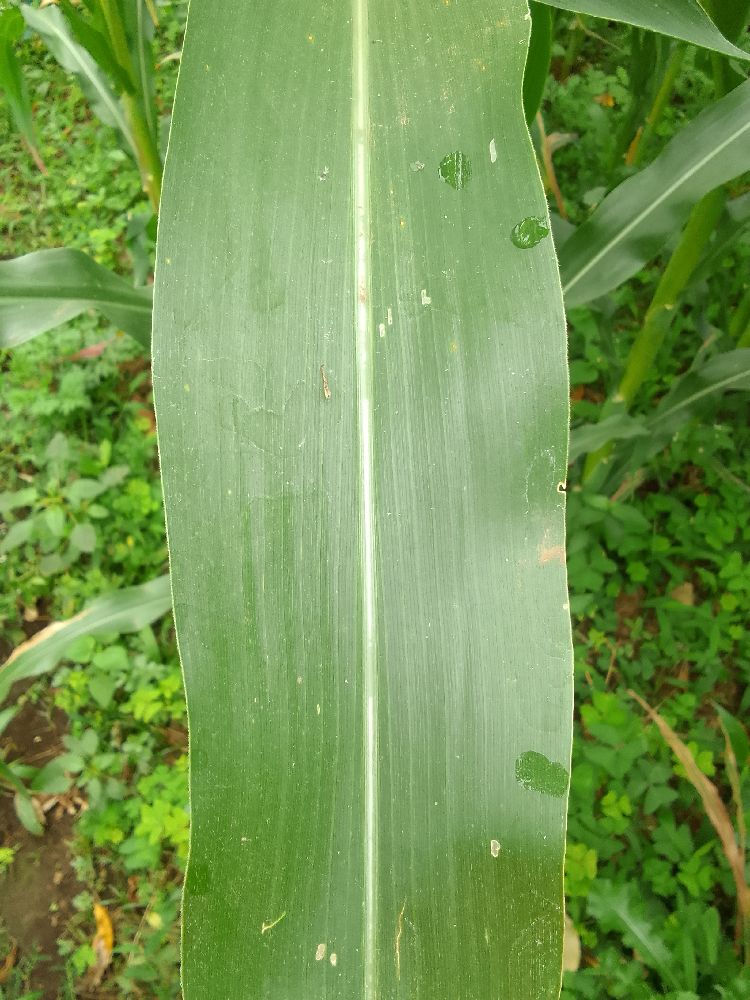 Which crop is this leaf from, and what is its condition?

maize, healthy
